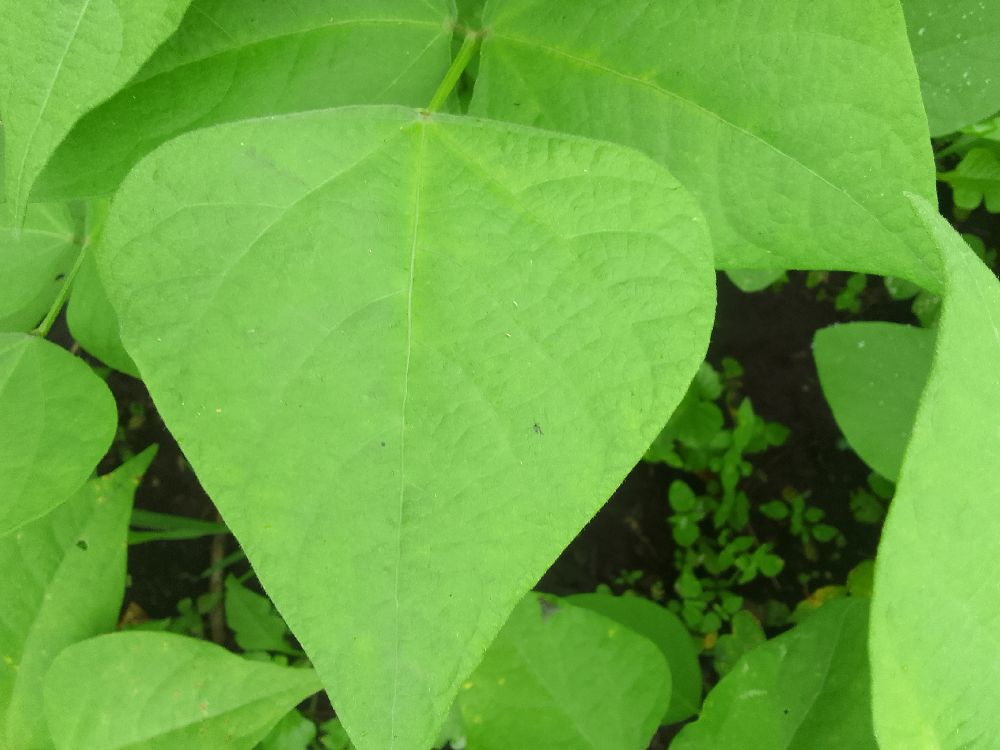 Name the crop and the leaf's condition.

common bean, healthy
